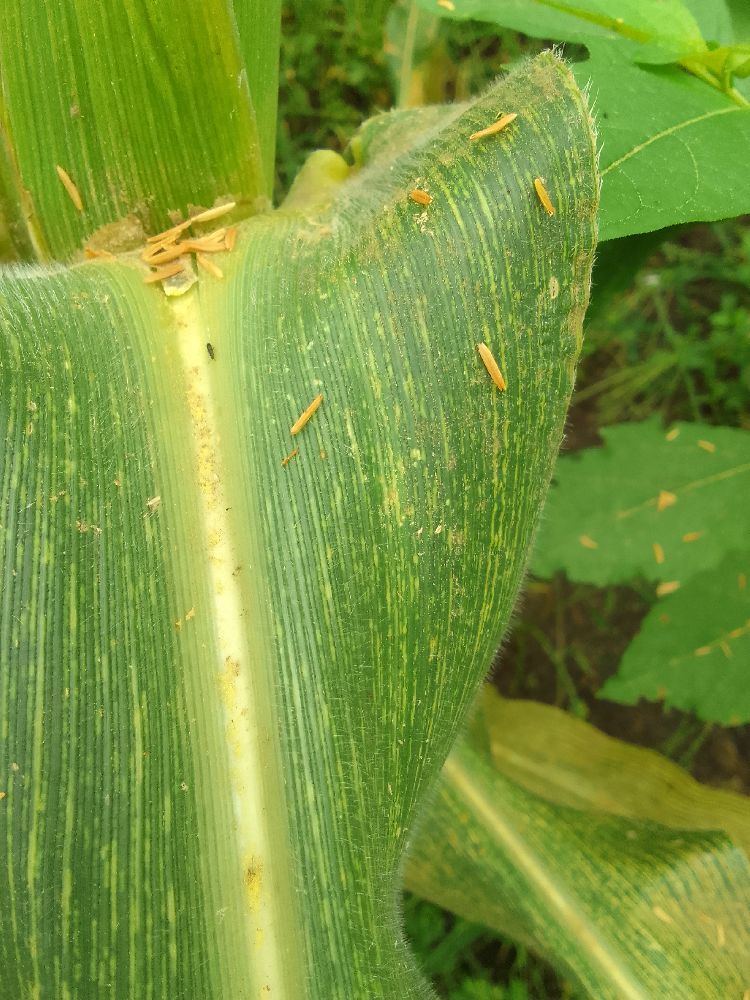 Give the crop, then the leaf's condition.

maize, maize streak virus
